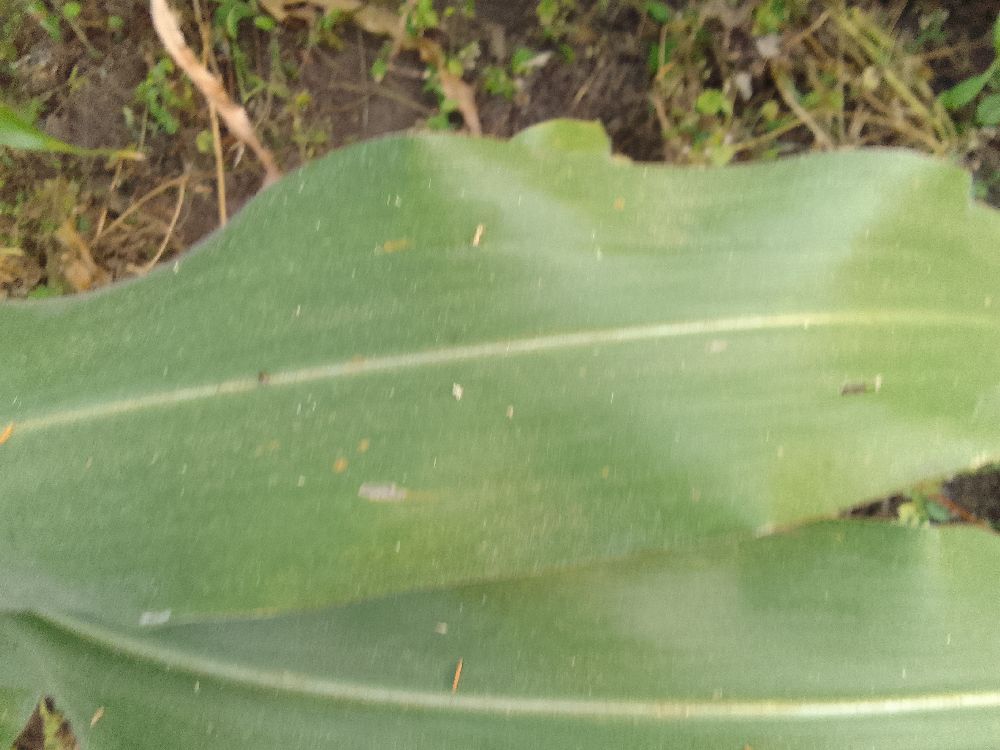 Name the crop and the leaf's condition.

maize, healthy
